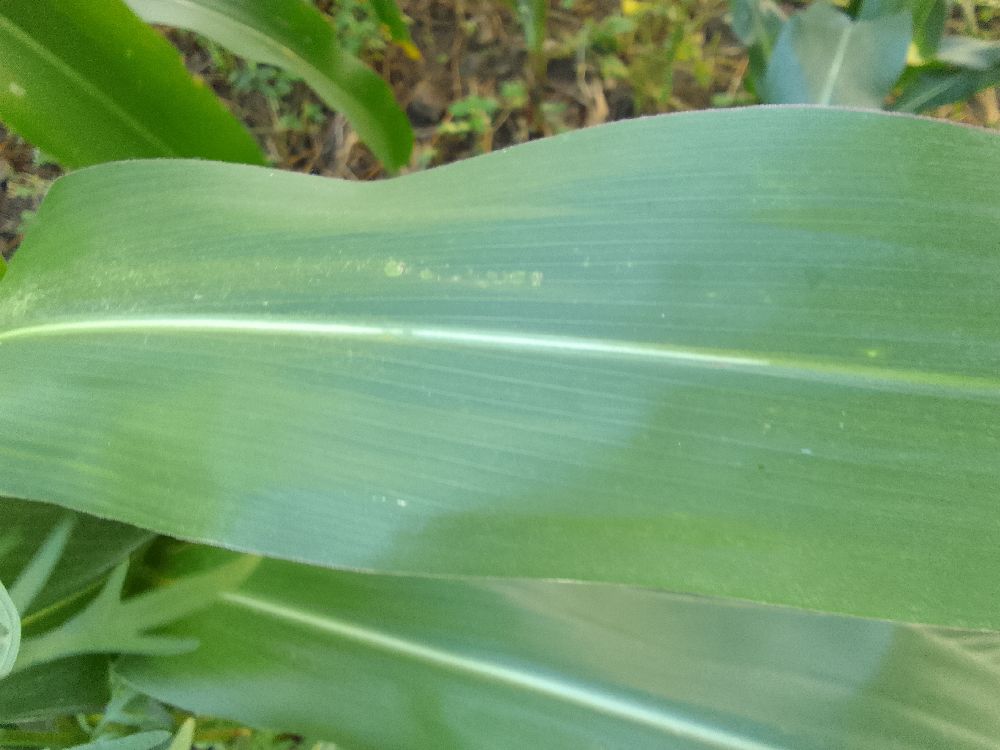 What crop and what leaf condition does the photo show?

maize, healthy
